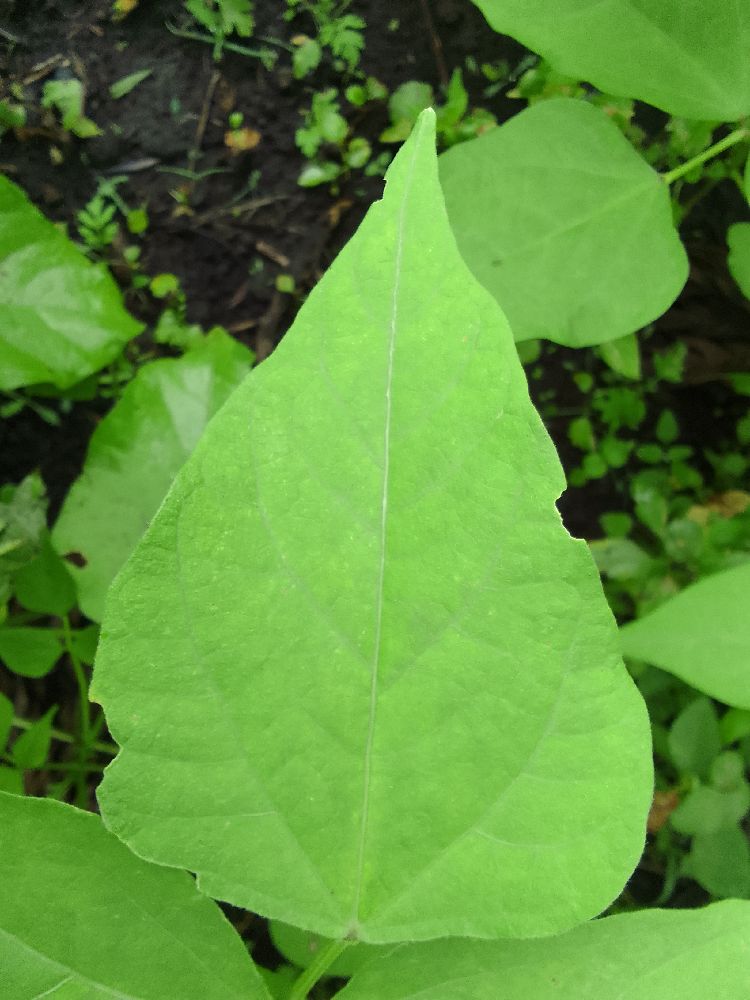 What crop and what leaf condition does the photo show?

common bean, healthy
